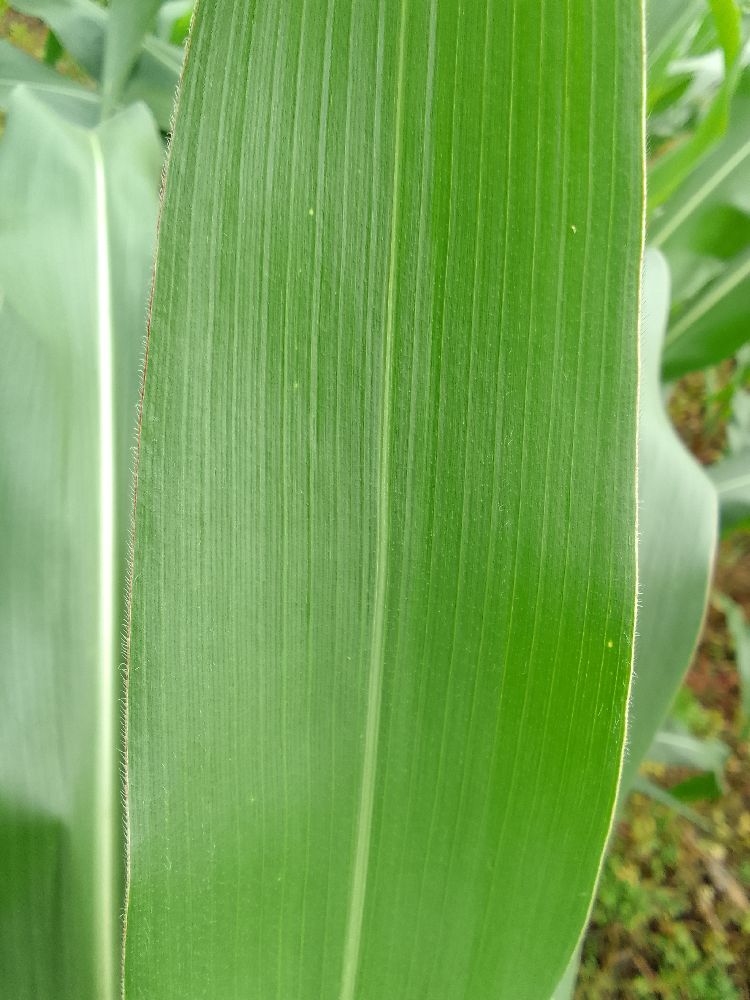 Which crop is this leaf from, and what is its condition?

maize, healthy
